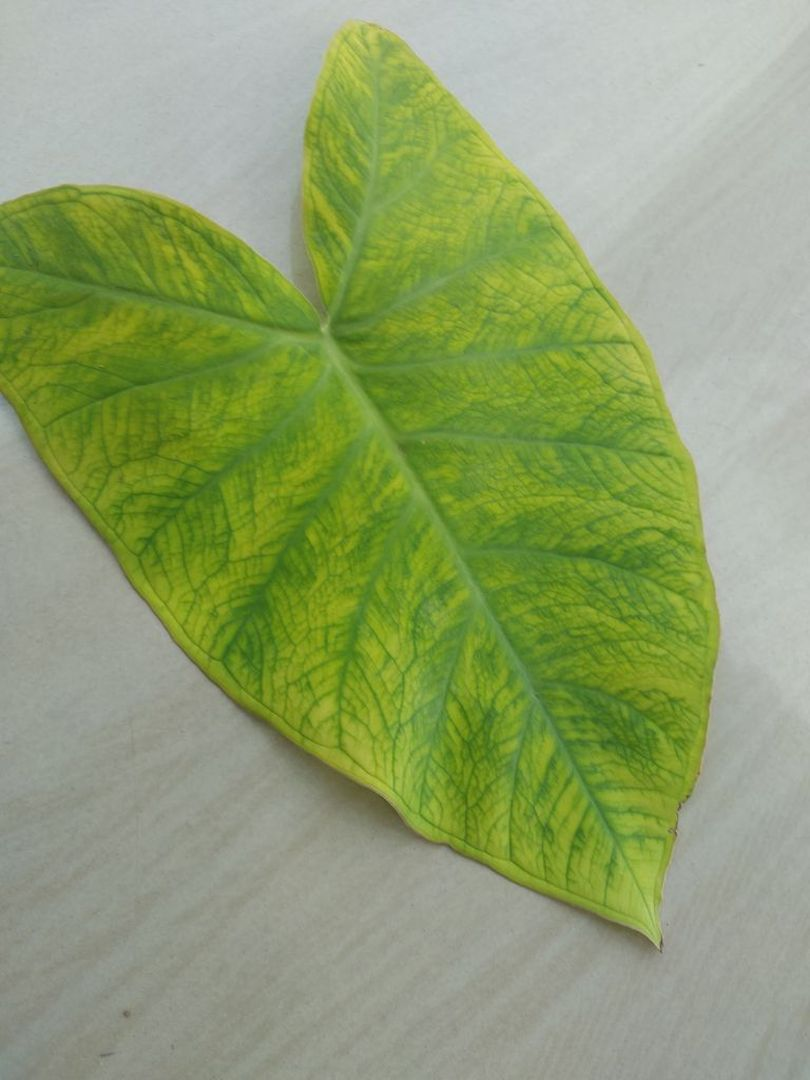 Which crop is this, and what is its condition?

taro, mosaic
